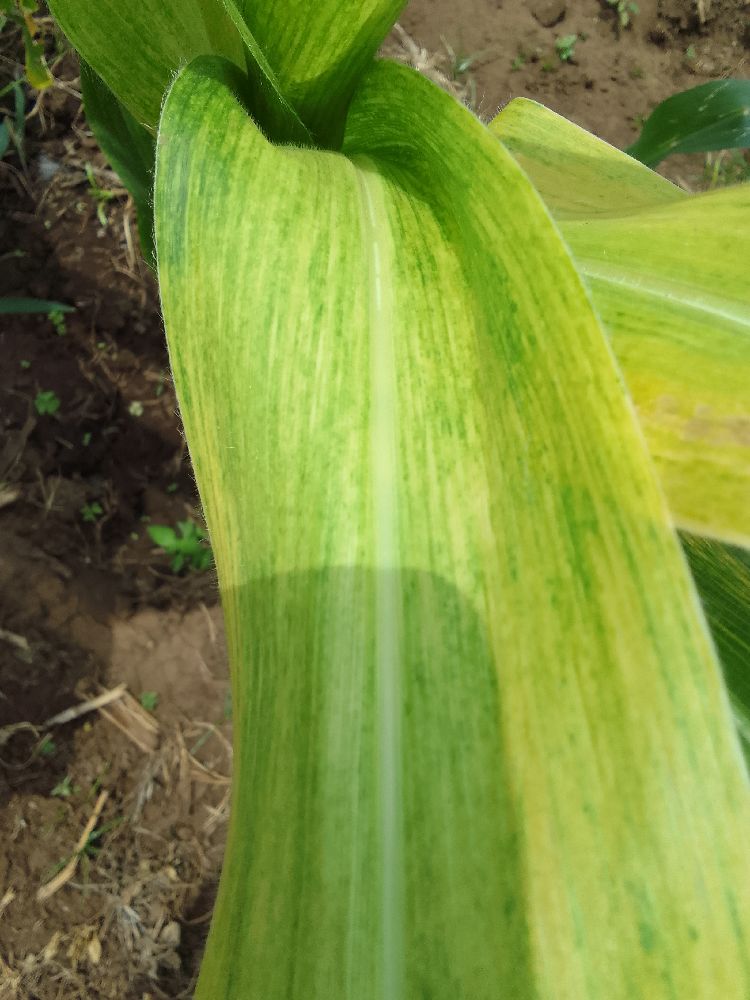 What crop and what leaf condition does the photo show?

maize, maize lethal necrosis
